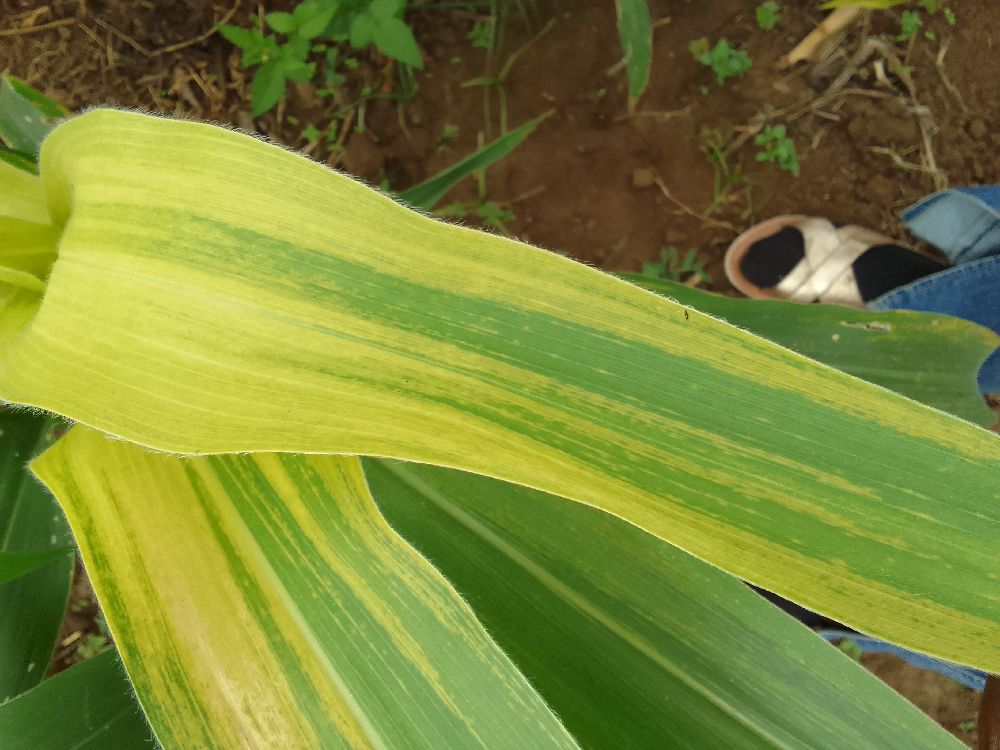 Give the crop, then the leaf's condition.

maize, maize lethal necrosis
